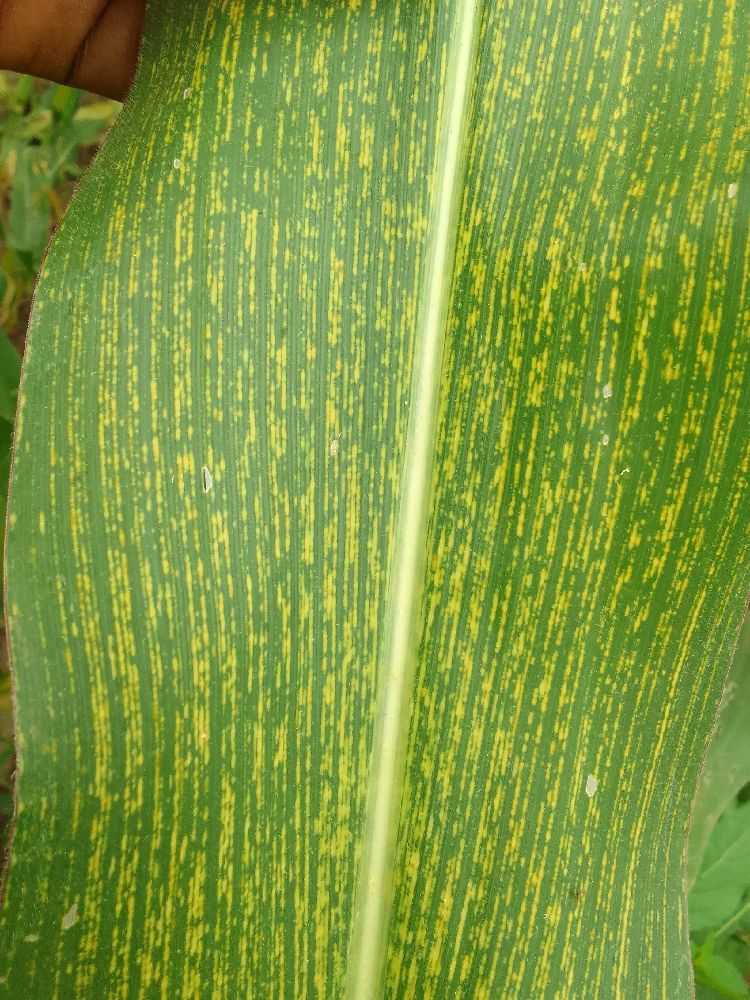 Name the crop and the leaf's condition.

maize, maize streak virus
